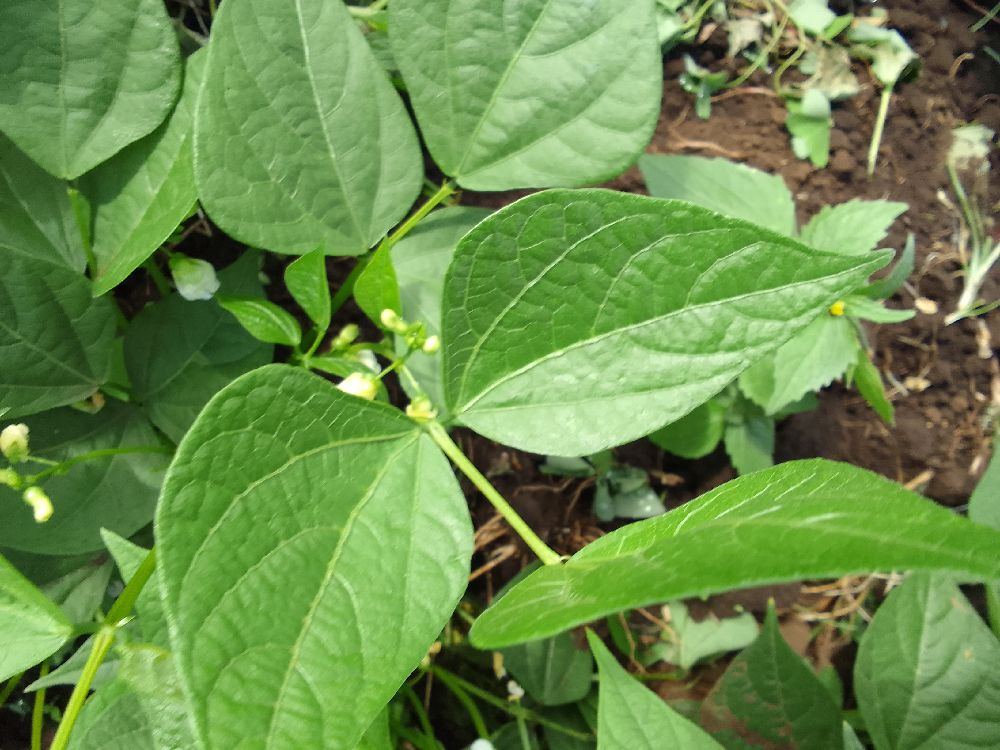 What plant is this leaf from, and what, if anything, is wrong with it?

common bean, healthy
